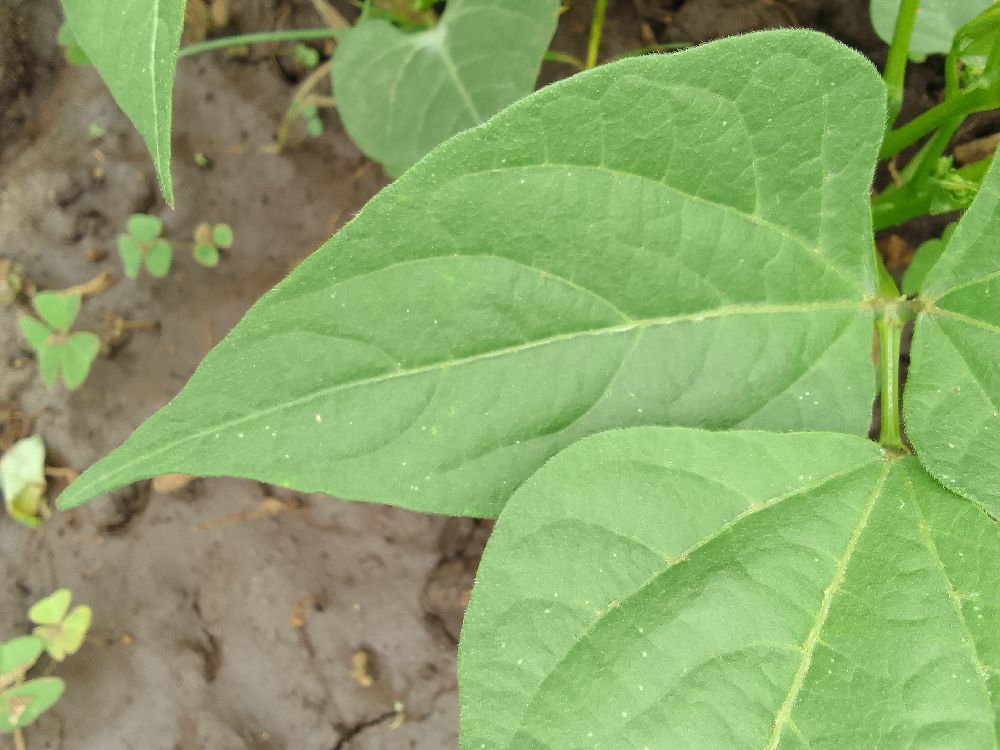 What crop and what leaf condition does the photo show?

common bean, healthy
